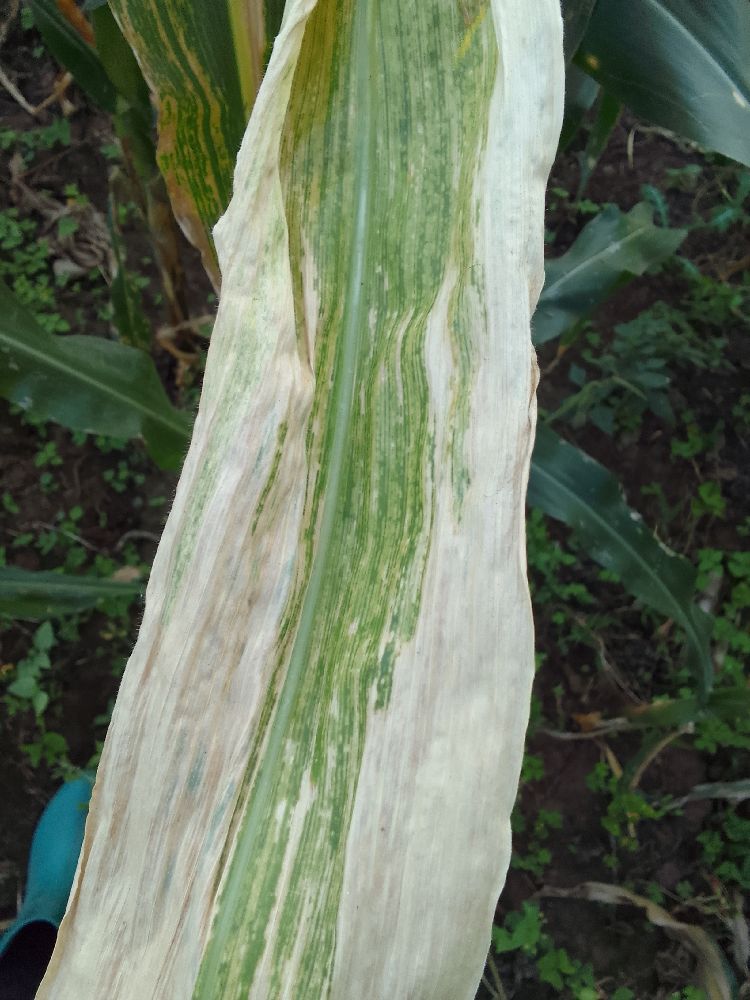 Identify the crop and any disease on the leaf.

maize, maize lethal necrosis
